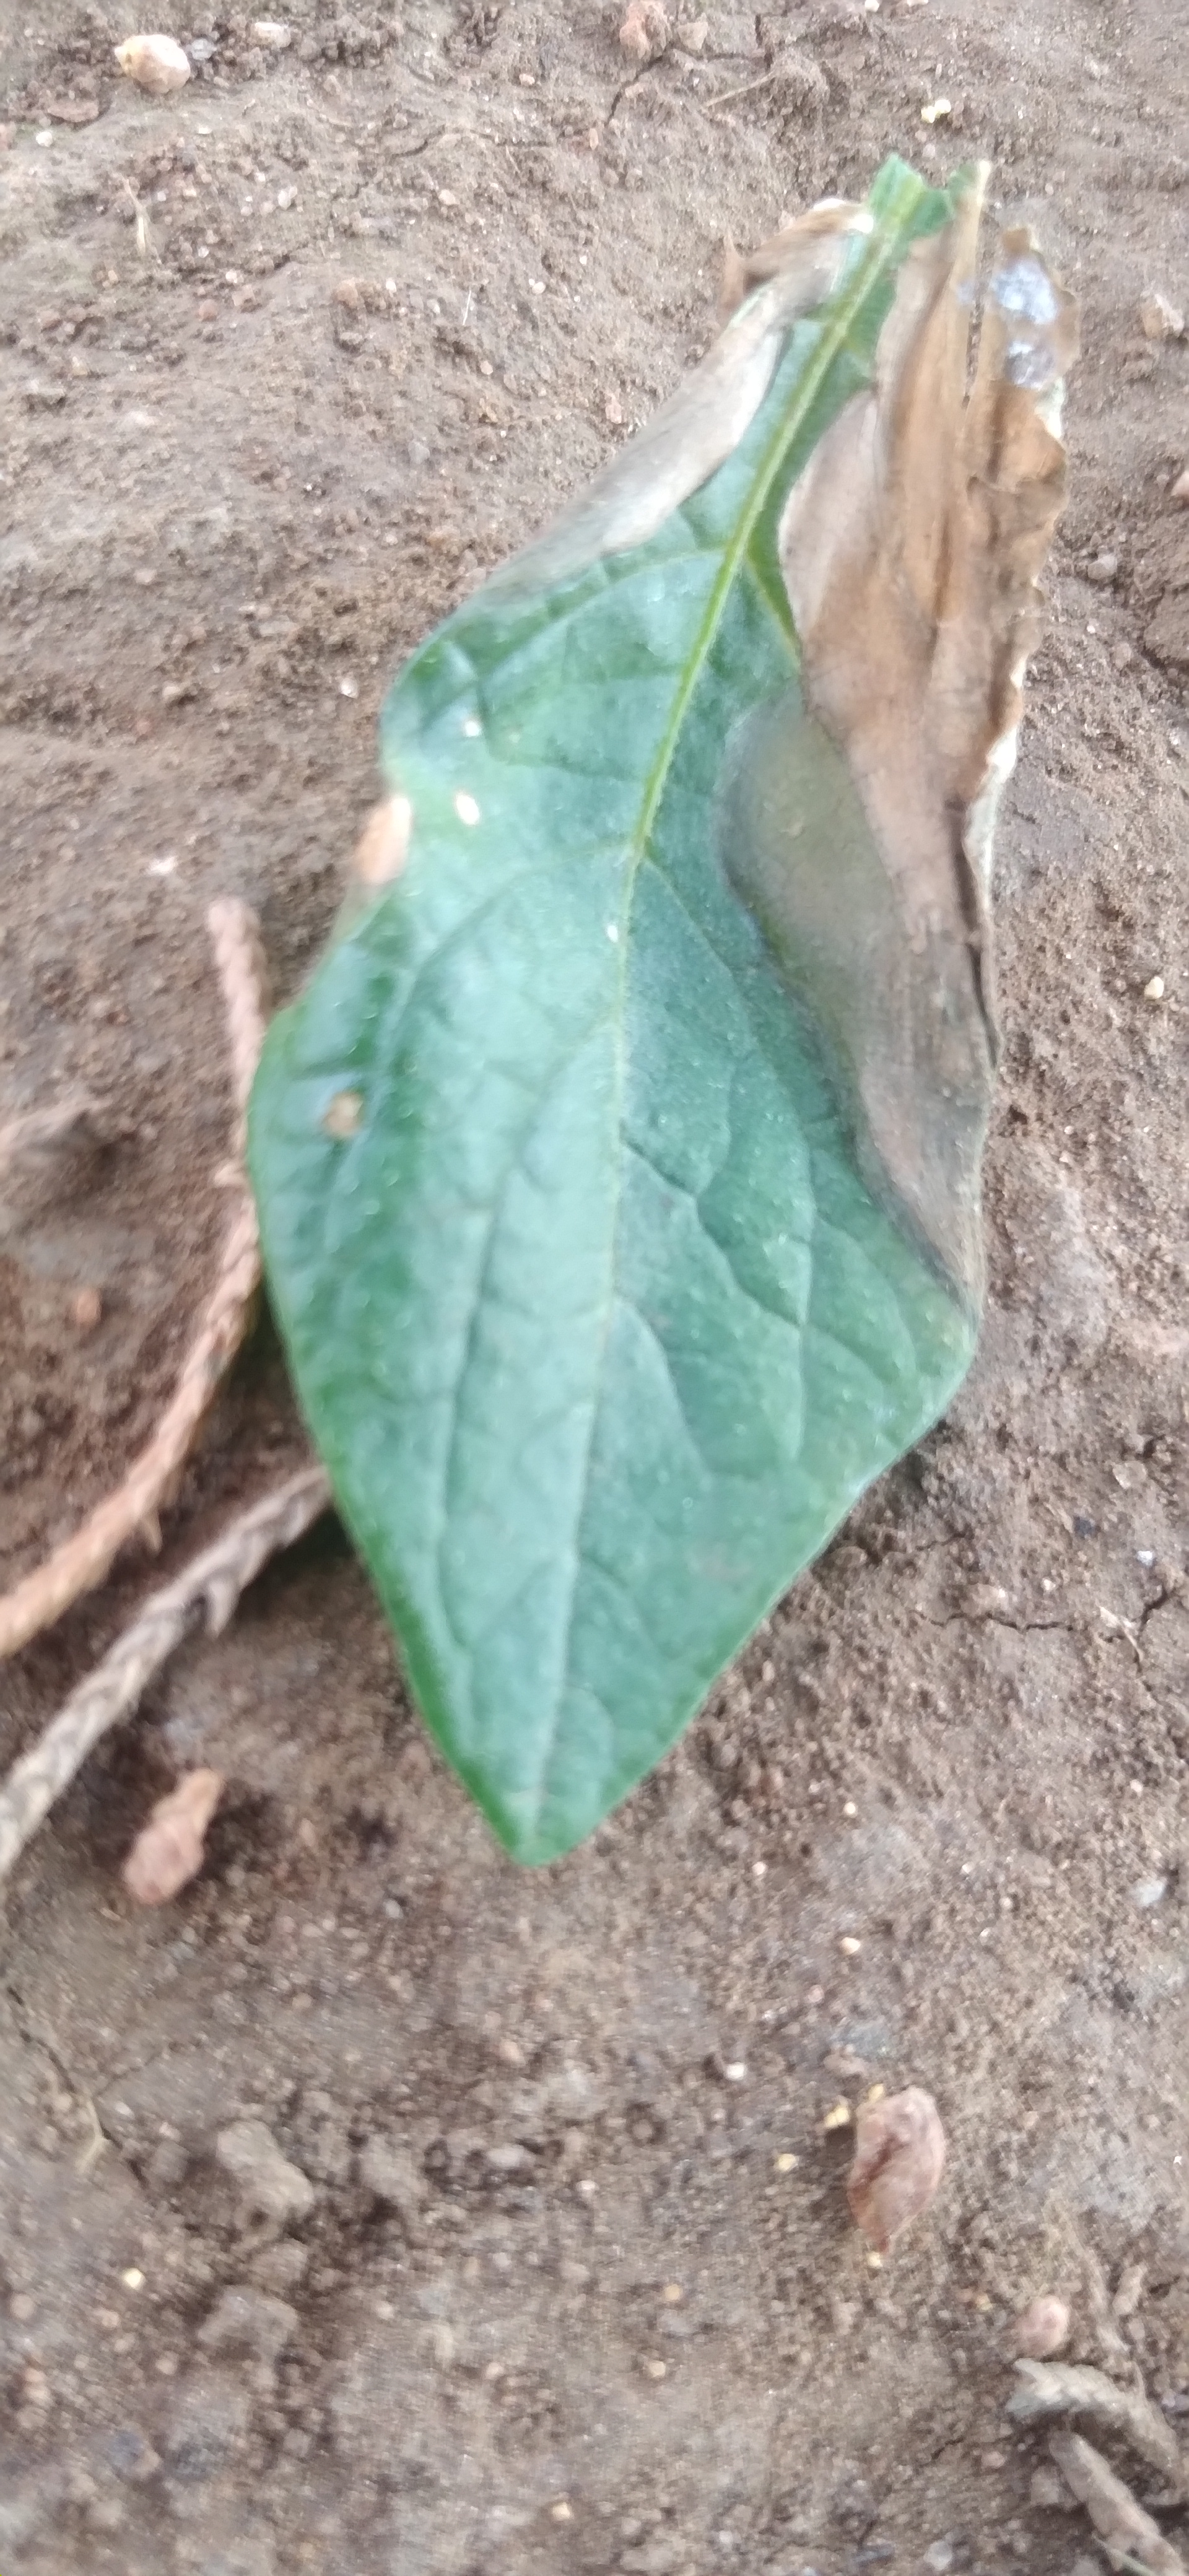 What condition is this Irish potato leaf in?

early blight
